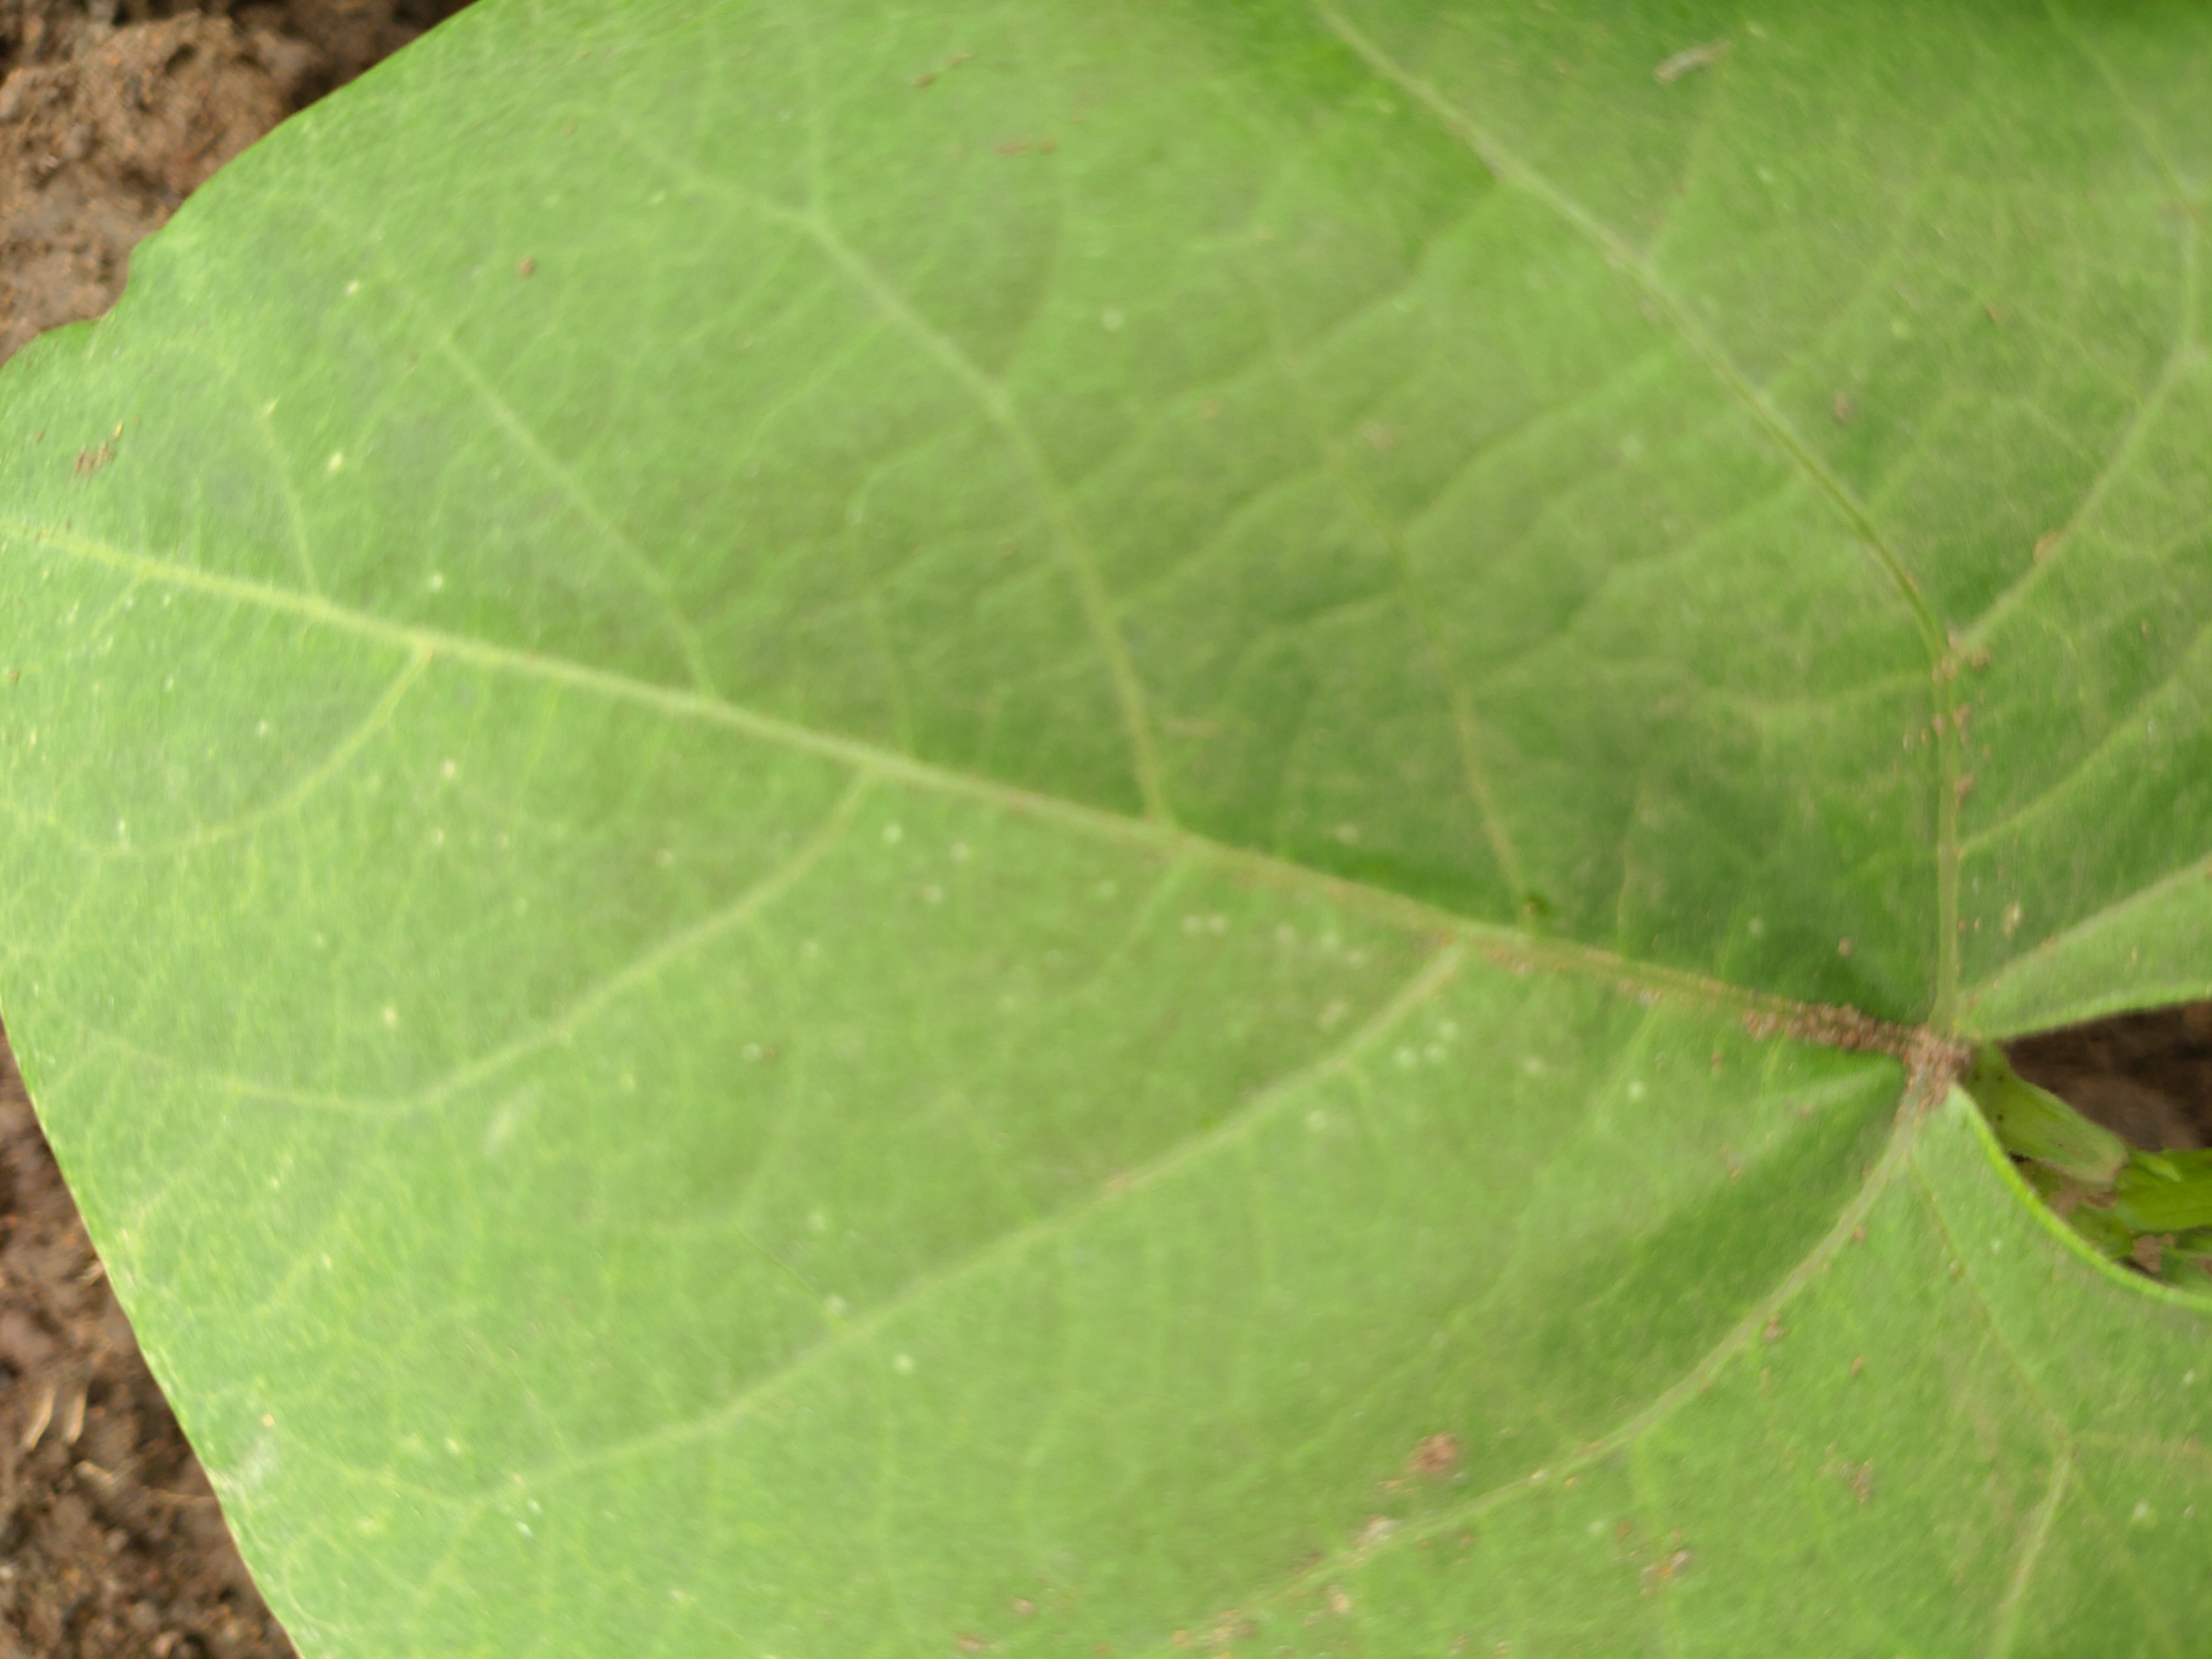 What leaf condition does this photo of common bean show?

healthy
